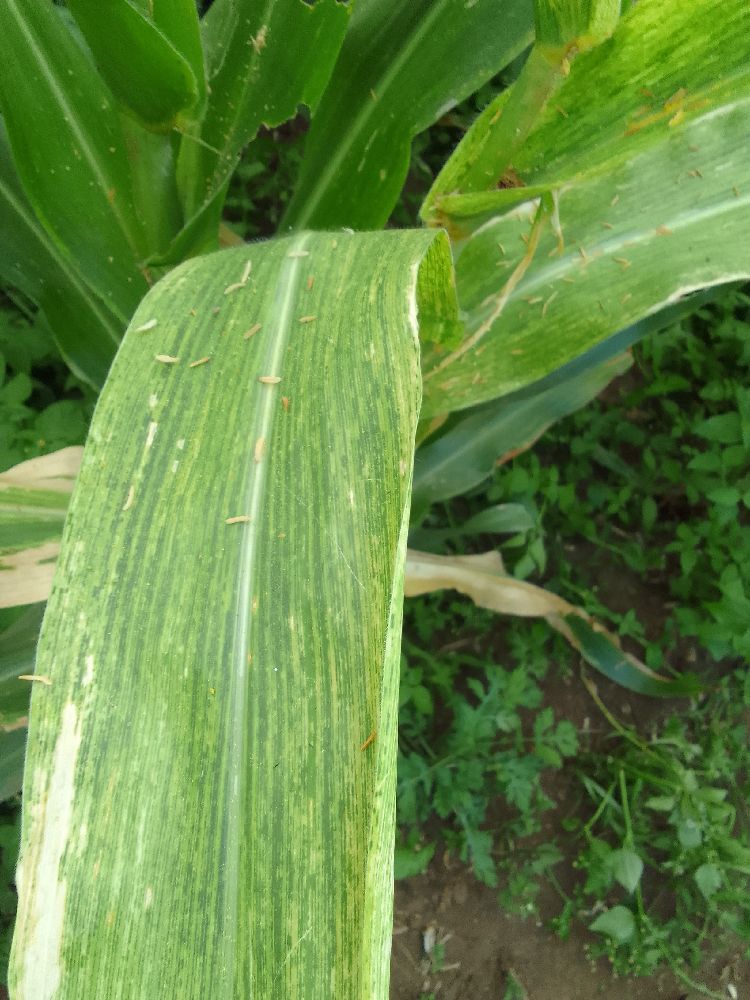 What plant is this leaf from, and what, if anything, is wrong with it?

maize, maize lethal necrosis
